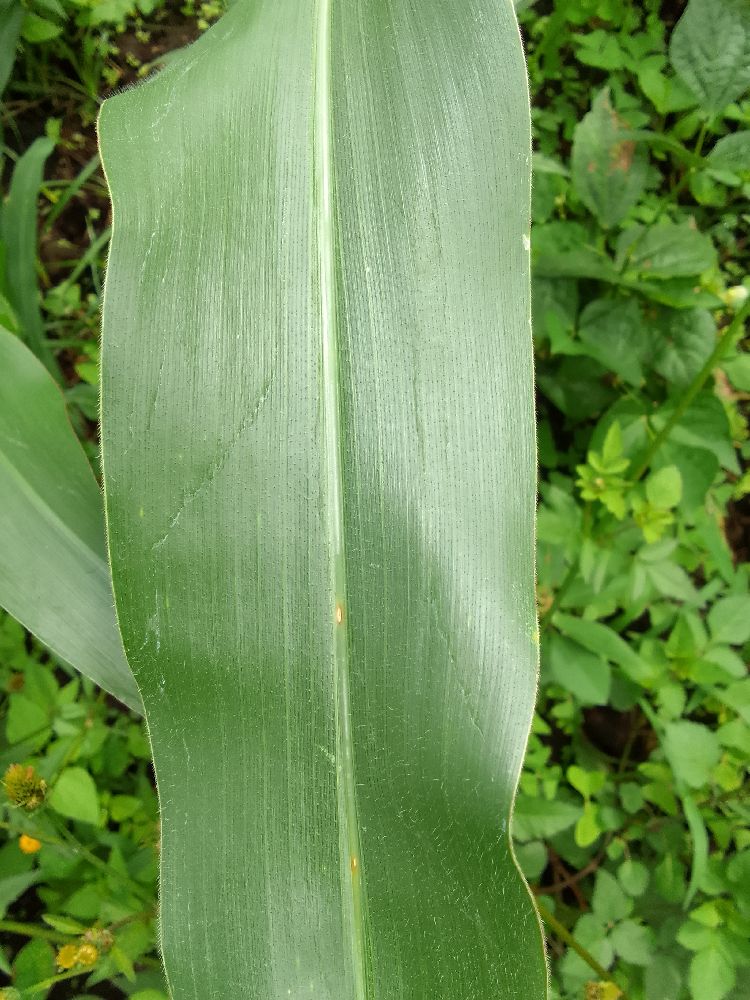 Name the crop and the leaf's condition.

common bean, healthy
